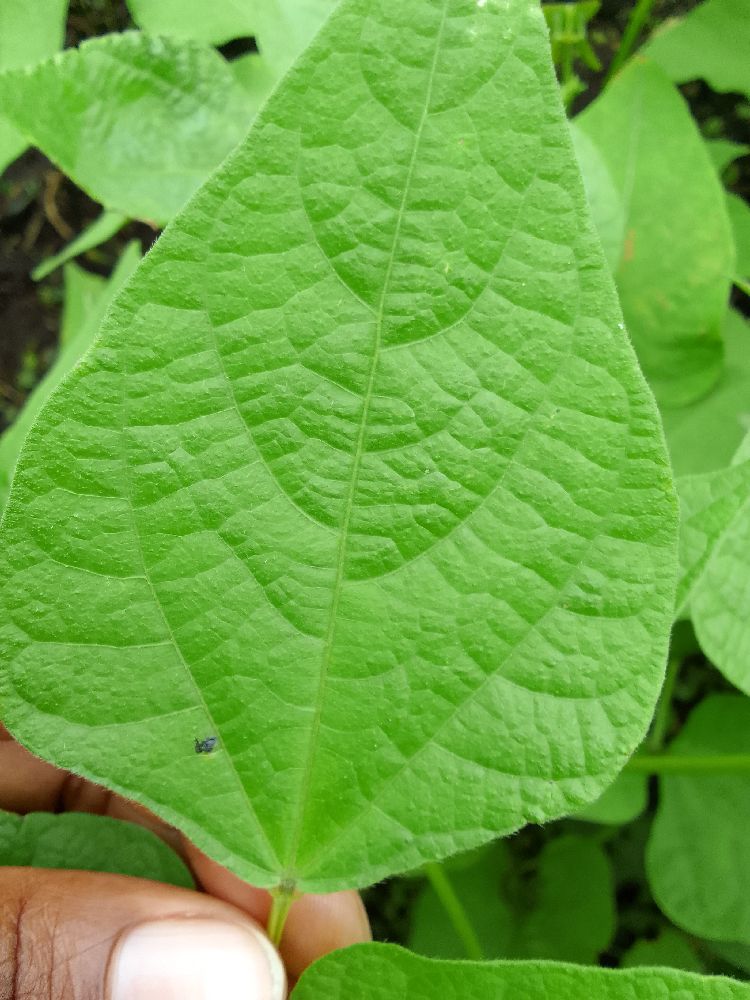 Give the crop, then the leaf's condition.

common bean, healthy
